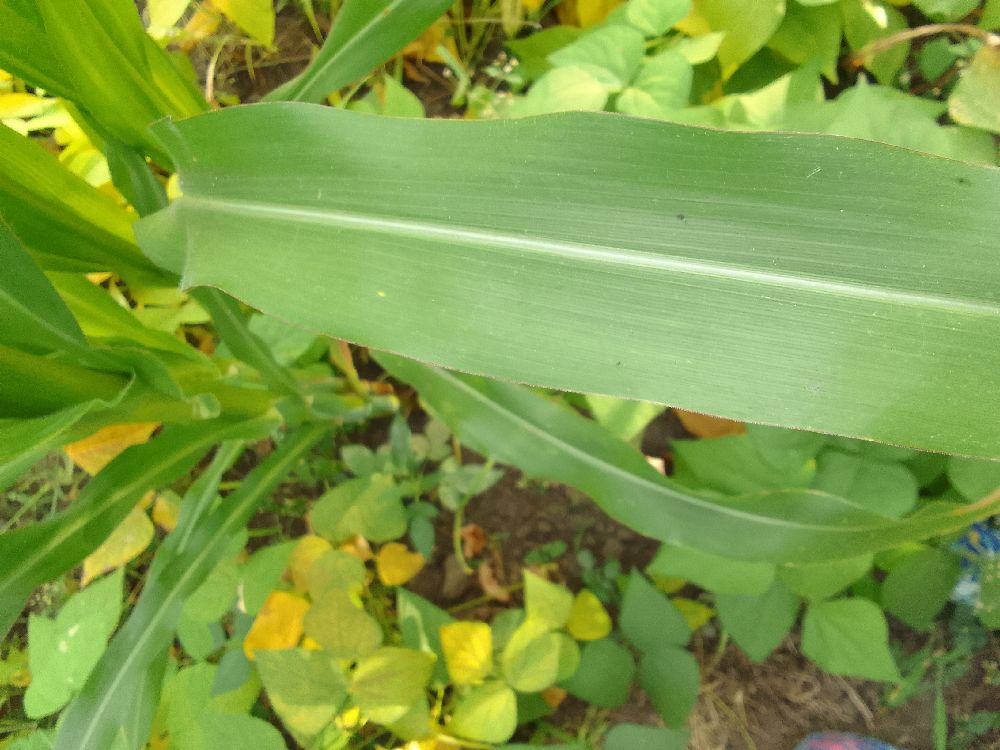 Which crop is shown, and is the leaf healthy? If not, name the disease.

maize, healthy
